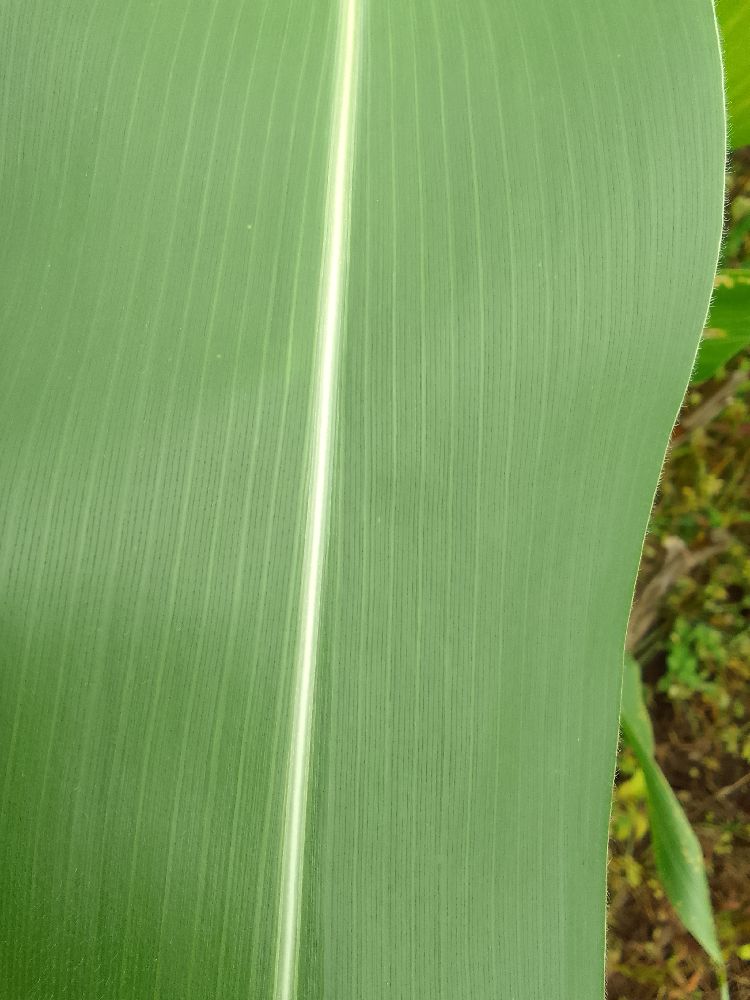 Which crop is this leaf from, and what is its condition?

maize, healthy
